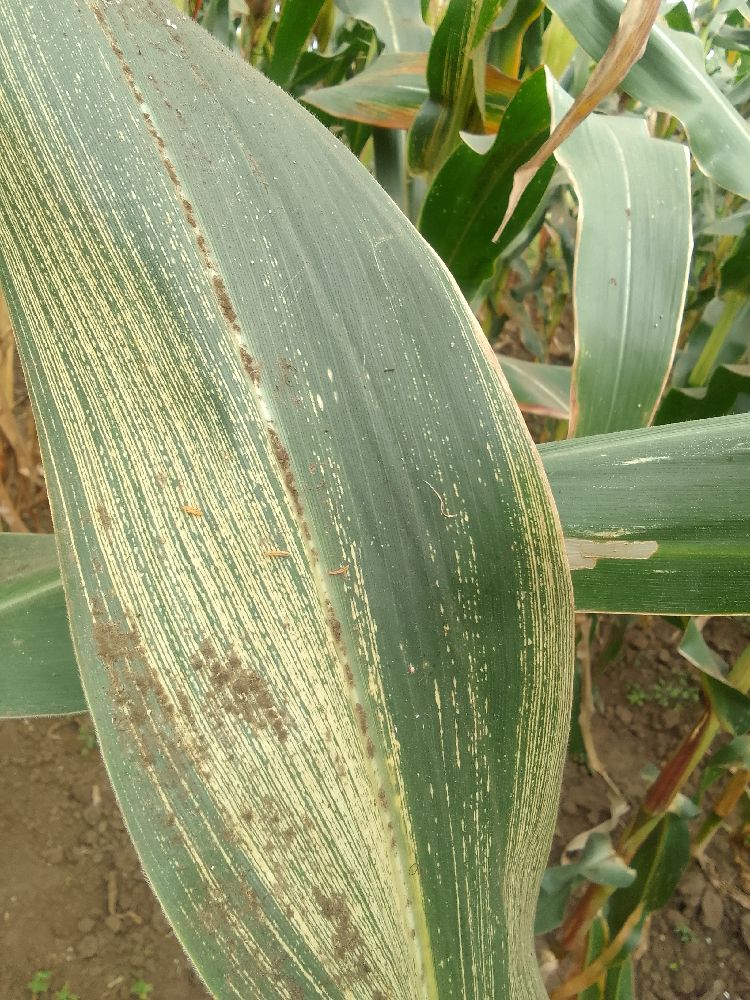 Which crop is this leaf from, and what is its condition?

maize, maize streak virus
